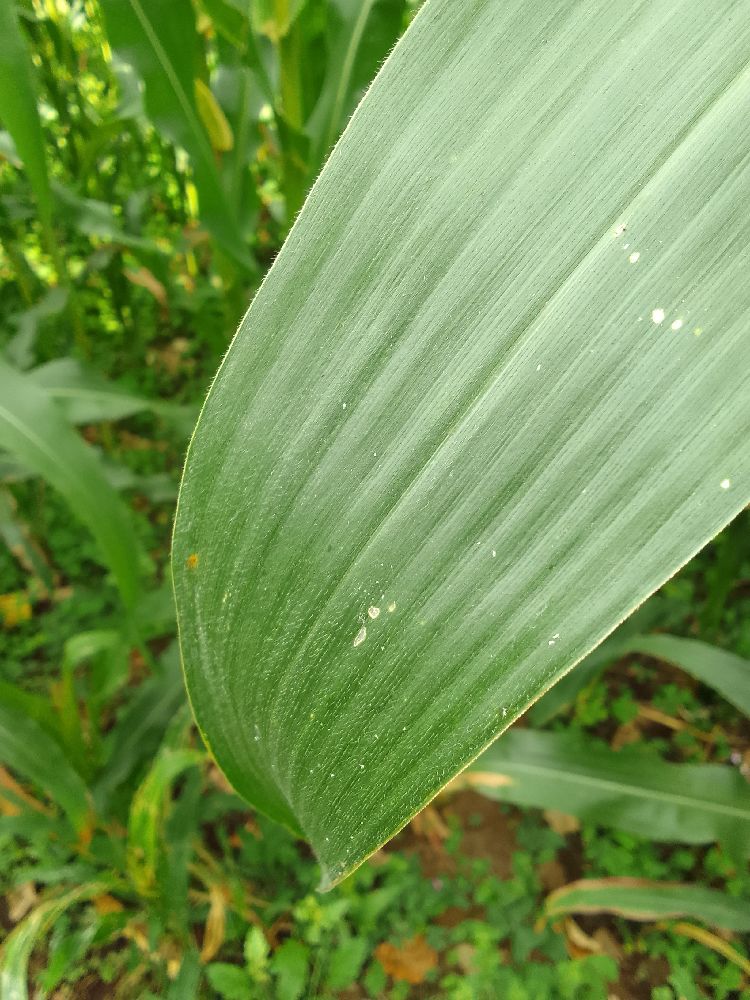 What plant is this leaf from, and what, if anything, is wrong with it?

maize, healthy
